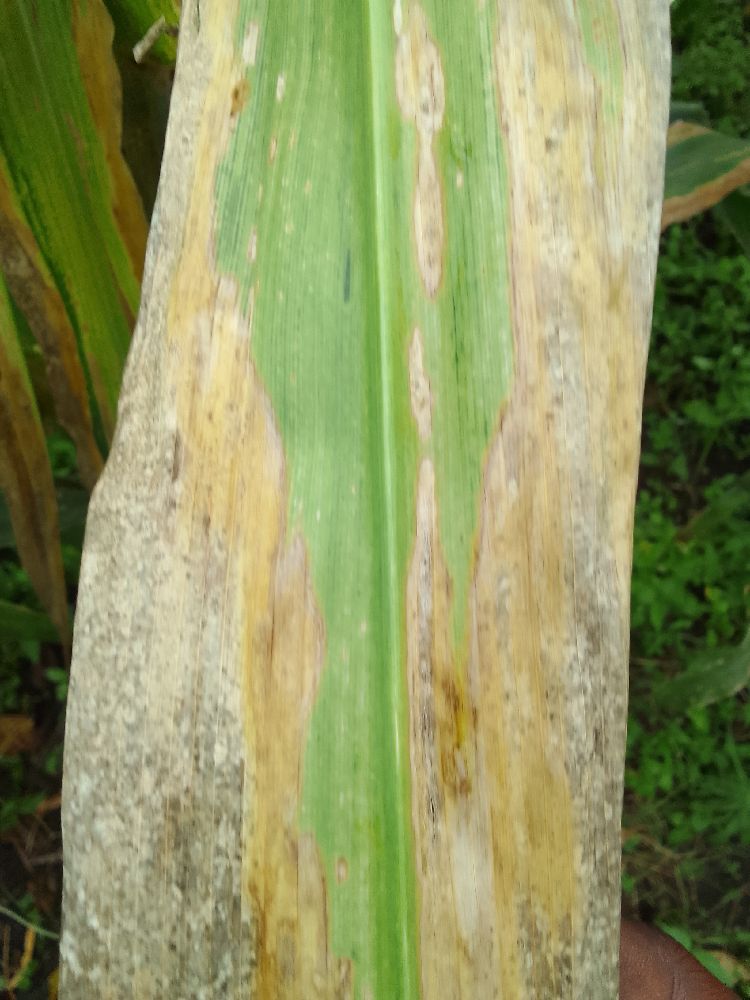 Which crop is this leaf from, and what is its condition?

maize, maize lethal necrosis
